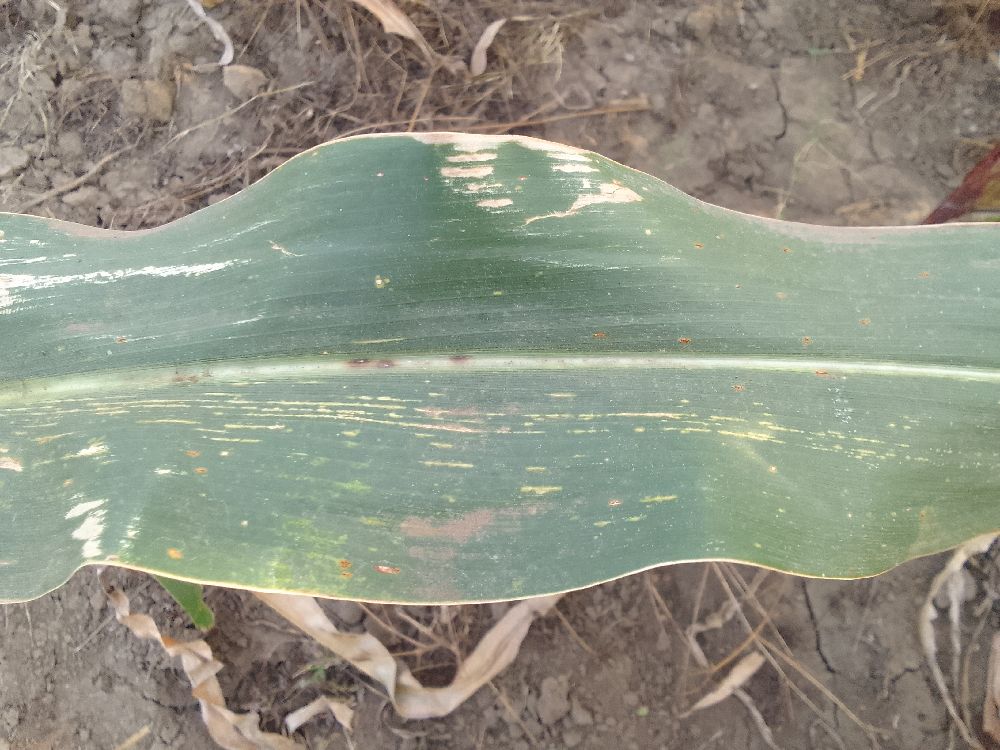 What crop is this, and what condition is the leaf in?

maize, maize streak virus
